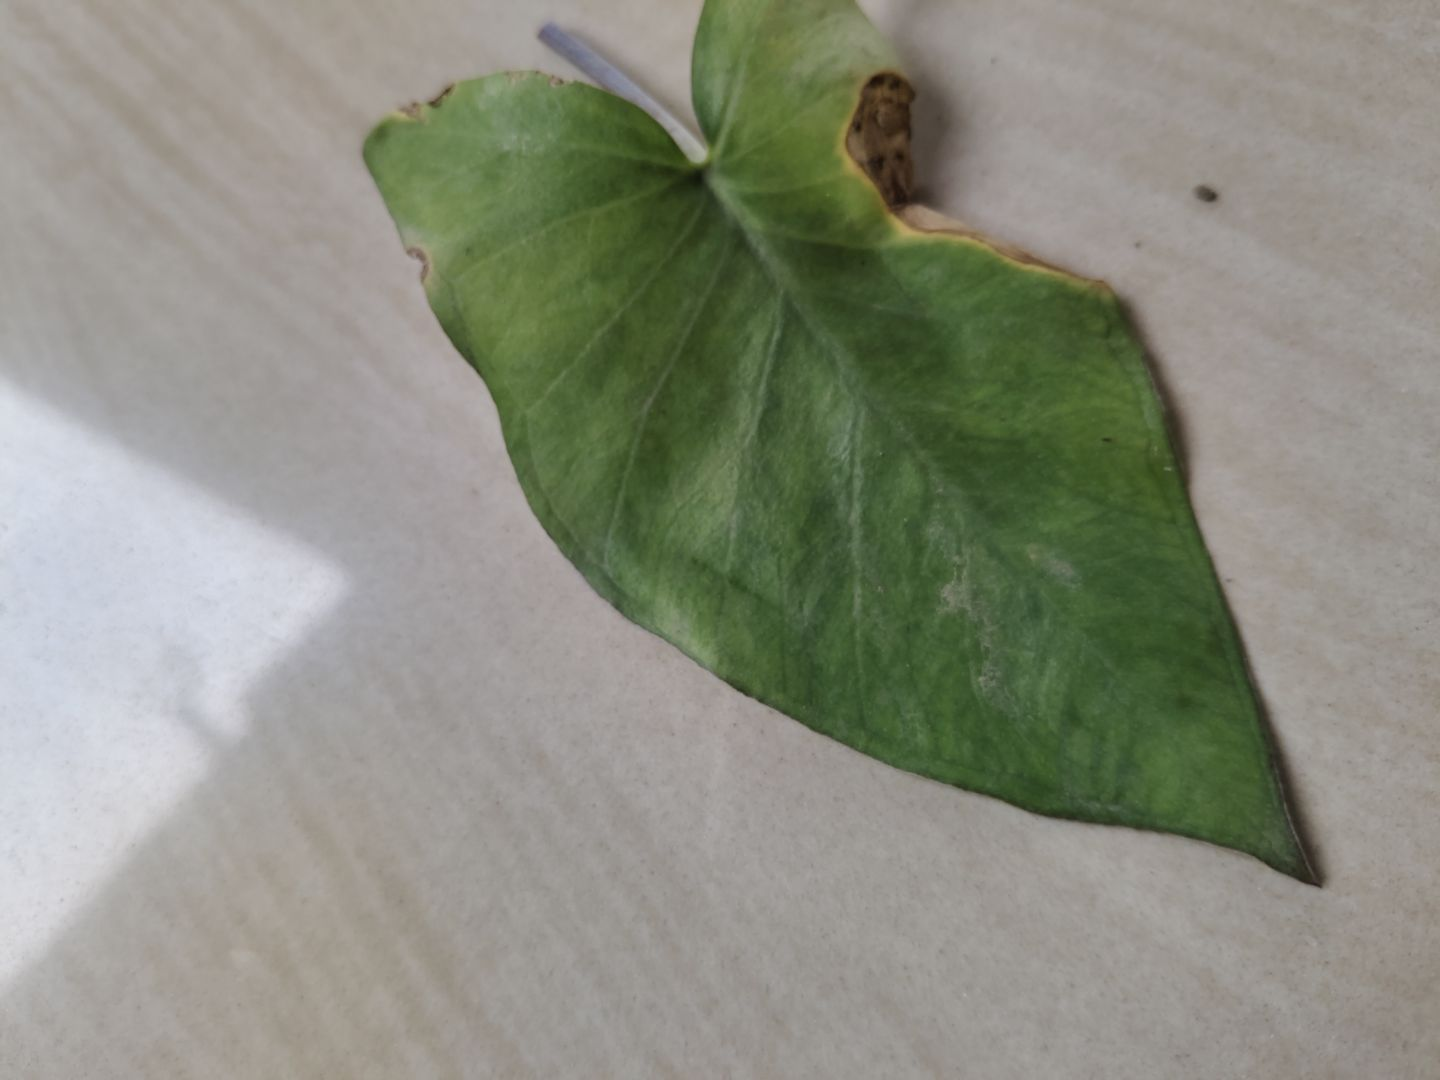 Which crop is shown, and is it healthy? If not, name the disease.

taro, leaf blight
